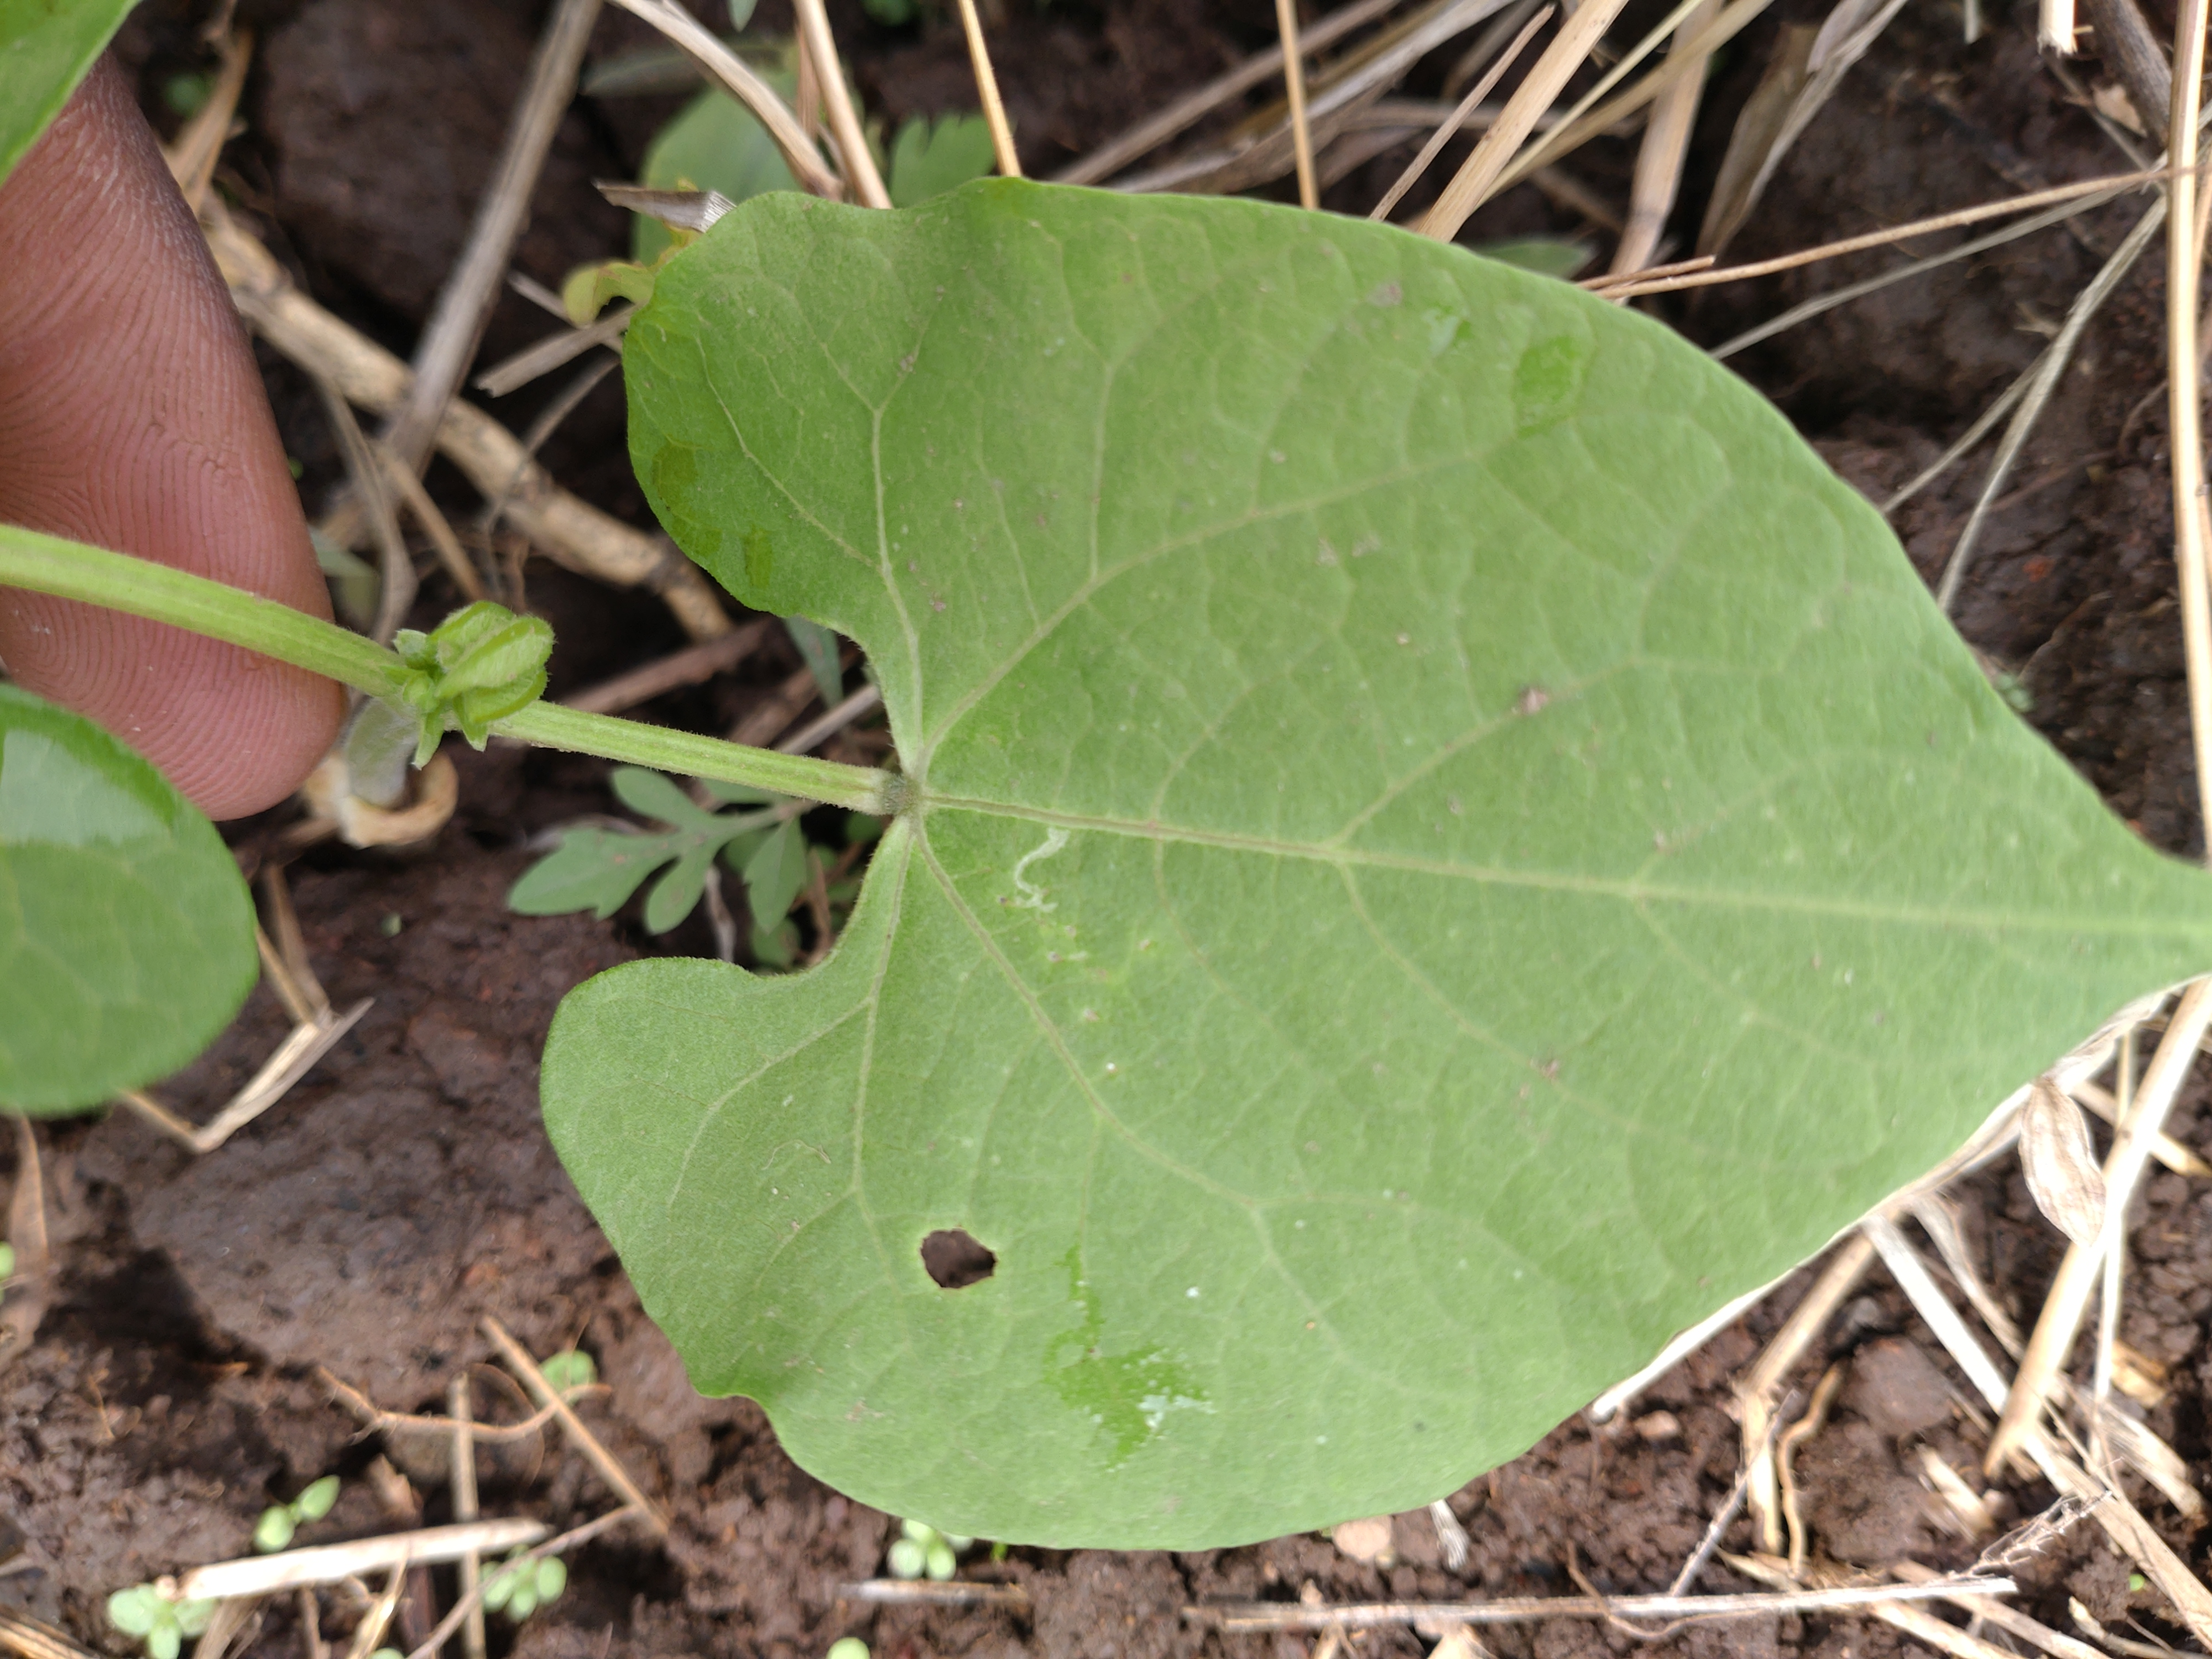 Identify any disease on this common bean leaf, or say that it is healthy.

healthy
